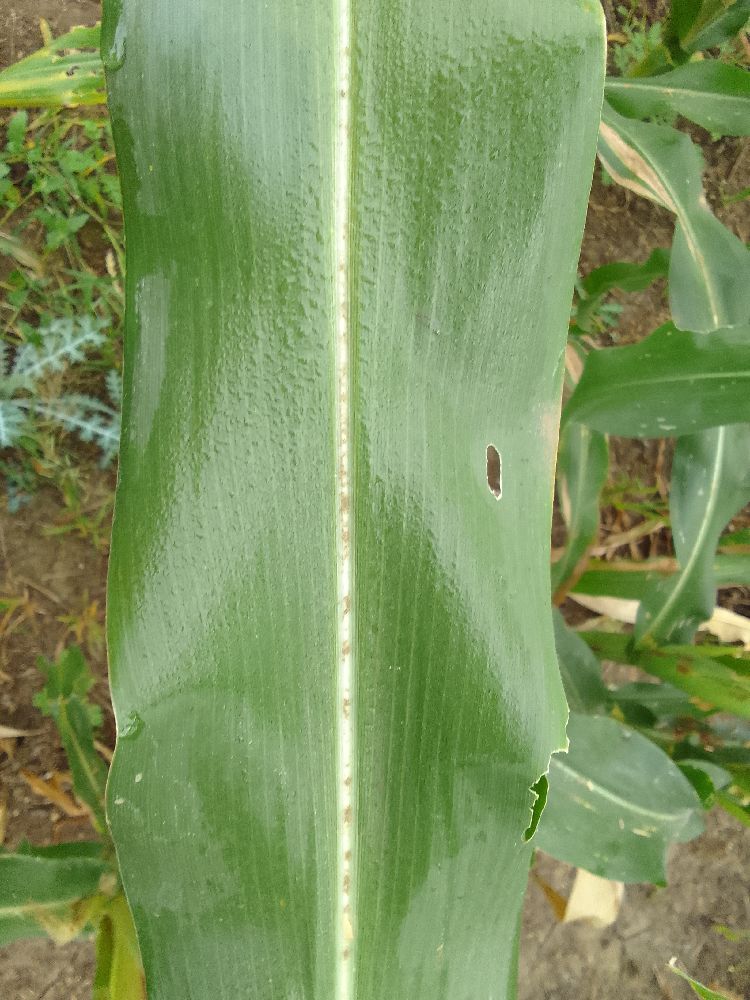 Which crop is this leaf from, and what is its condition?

maize, healthy
